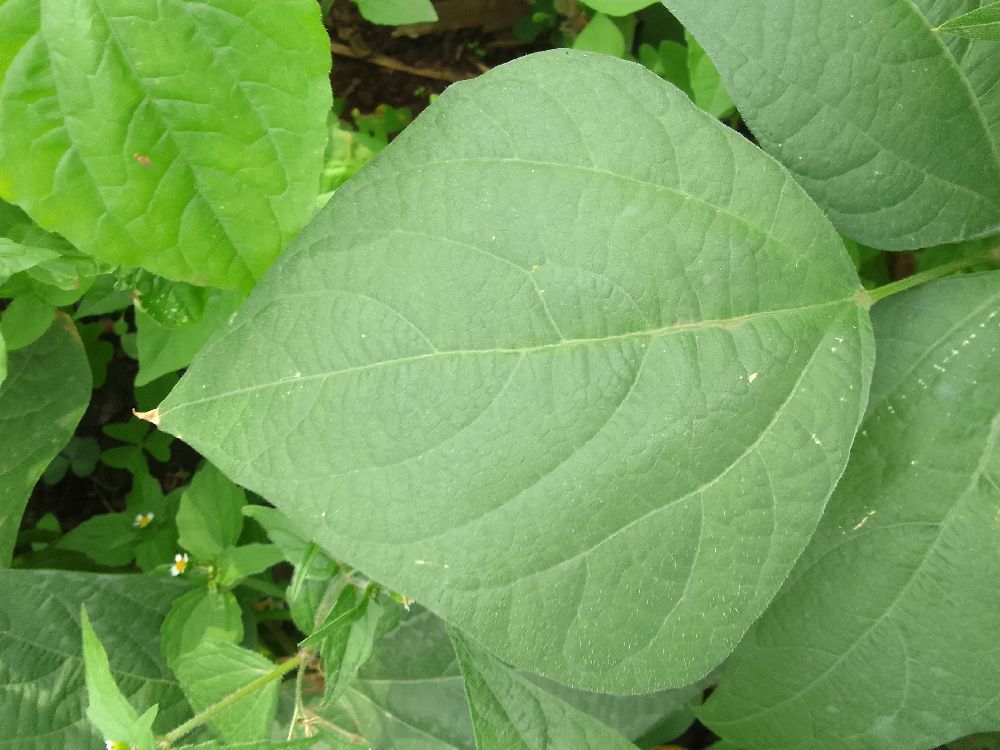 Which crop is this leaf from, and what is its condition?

common bean, healthy
